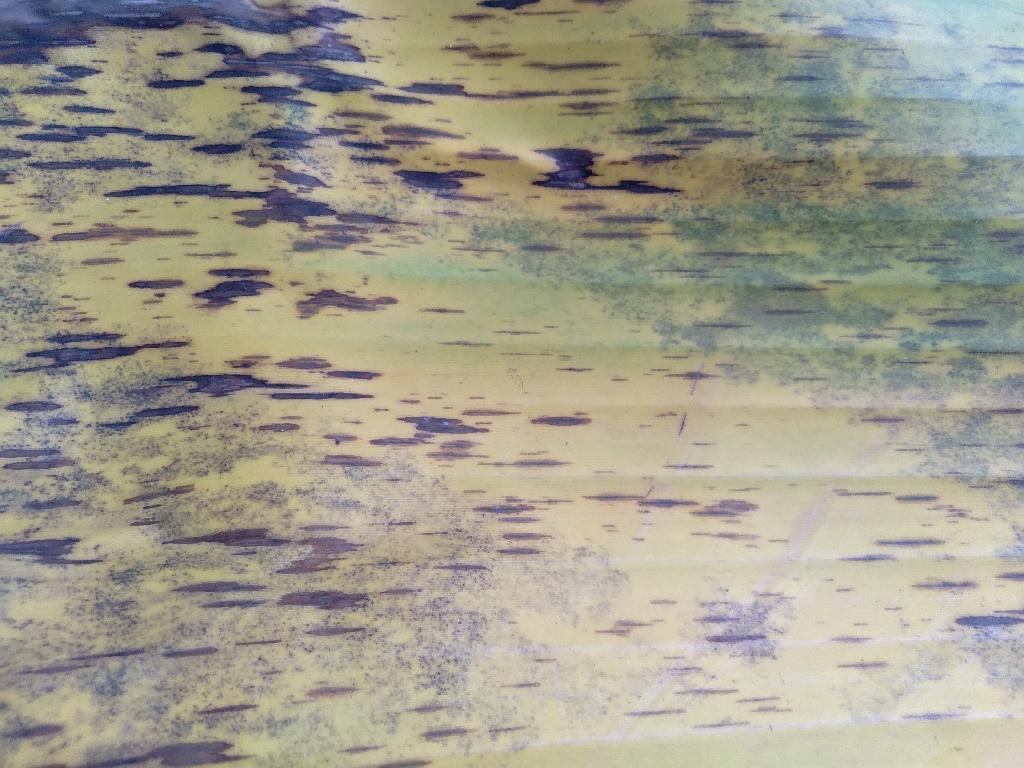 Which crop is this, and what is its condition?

banana, black sigatoka
